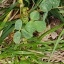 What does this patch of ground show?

unstructured weed
